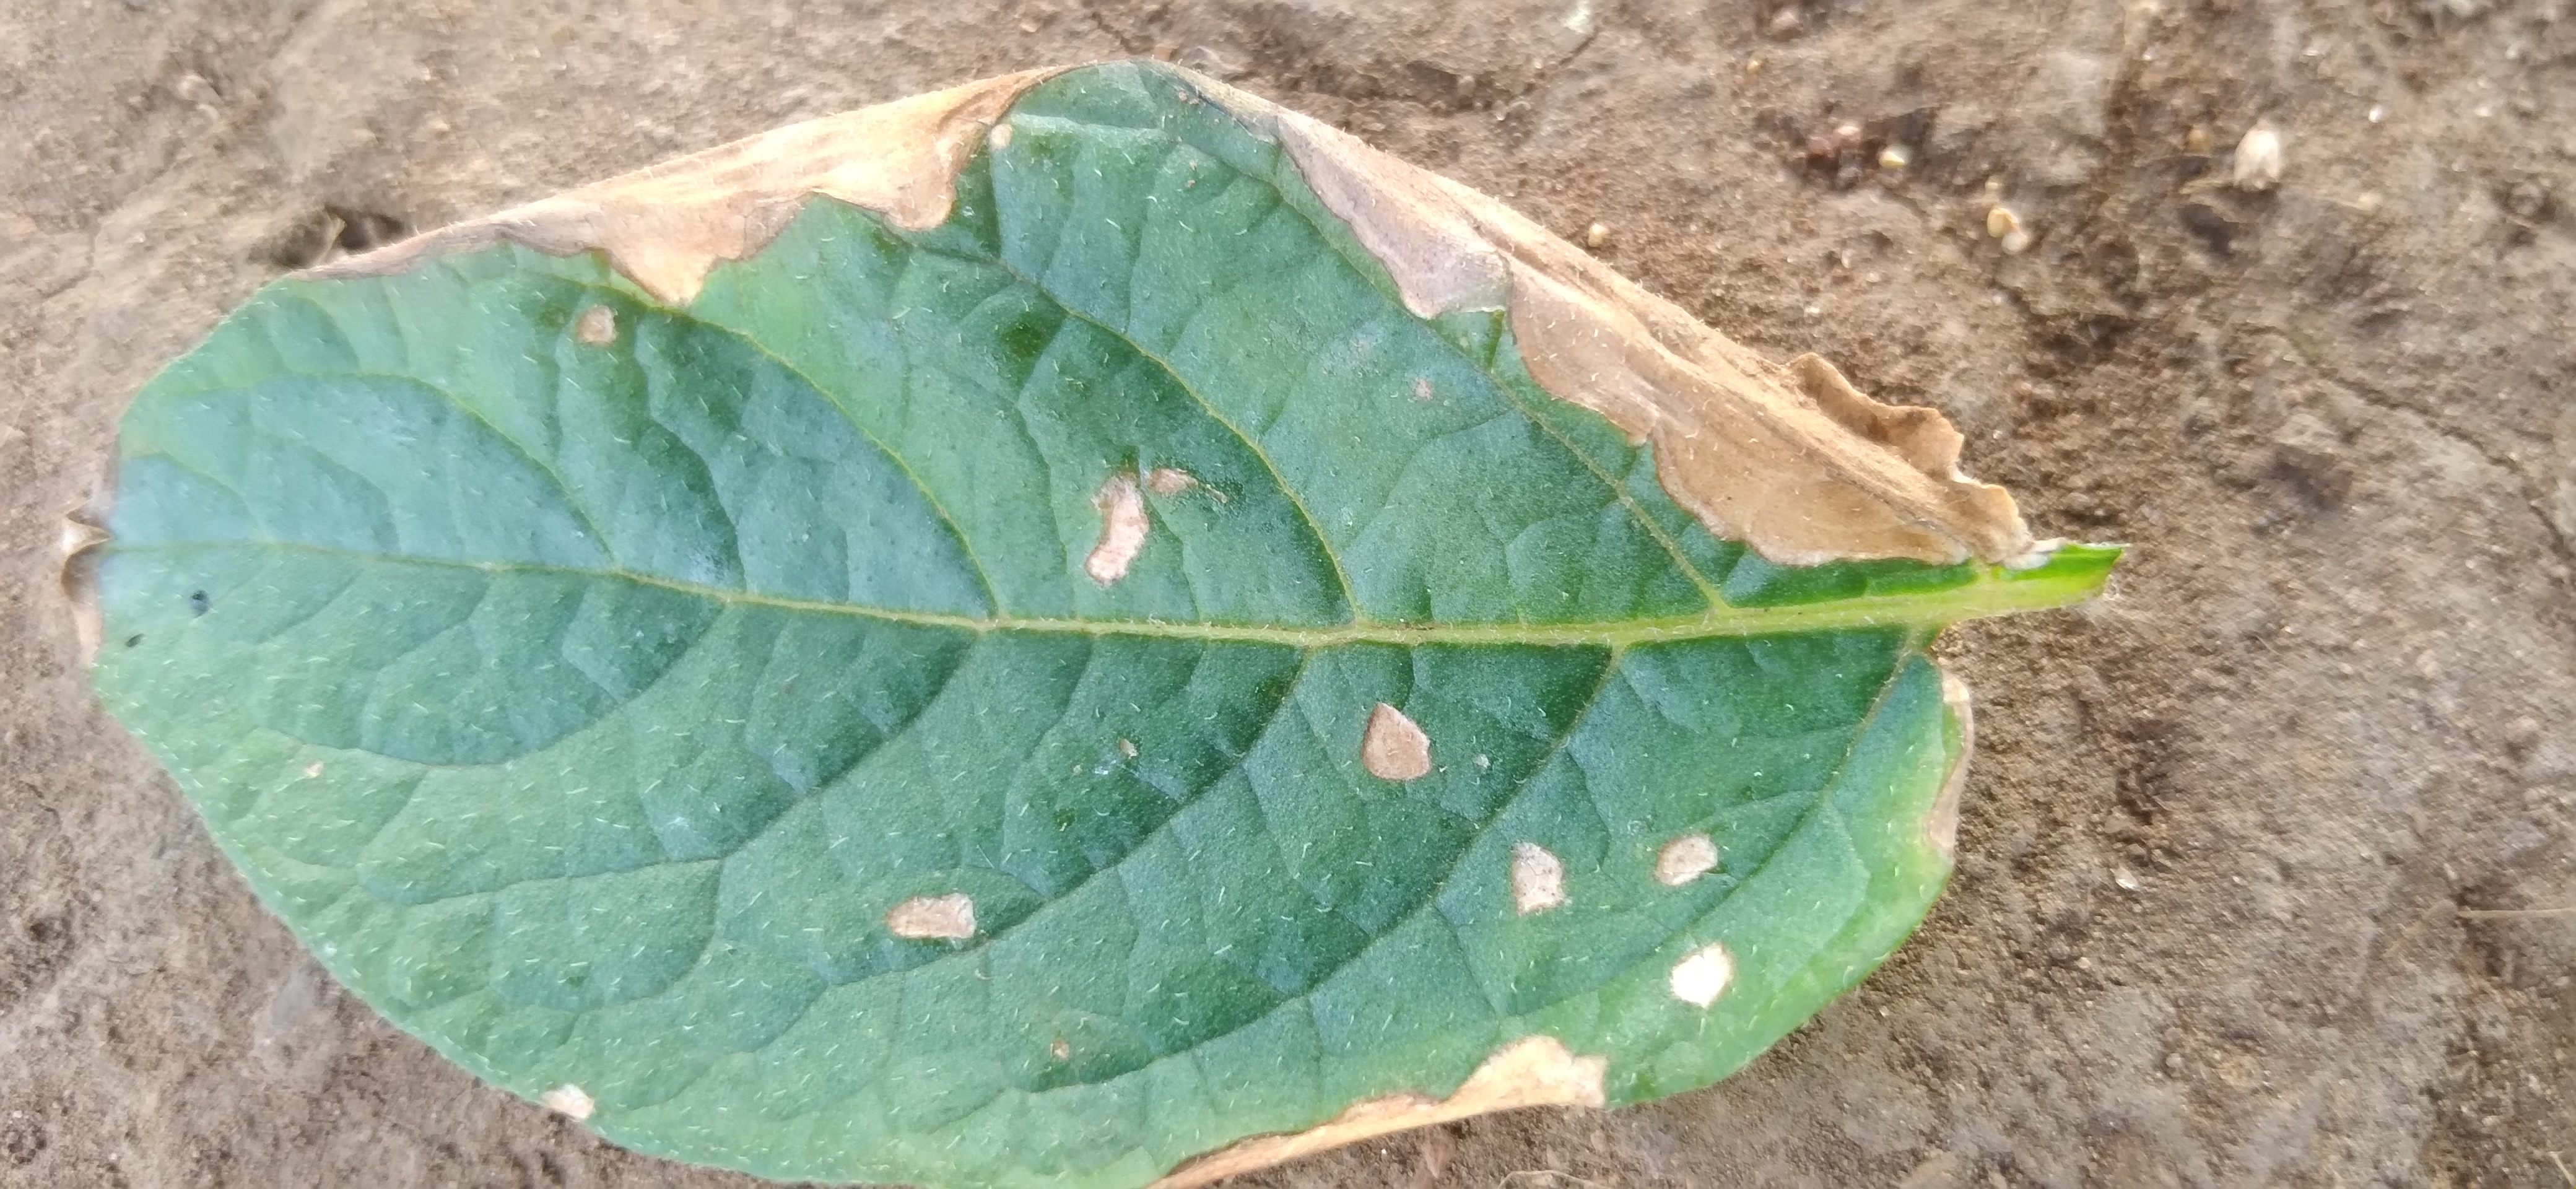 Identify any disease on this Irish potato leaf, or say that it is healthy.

early blight
